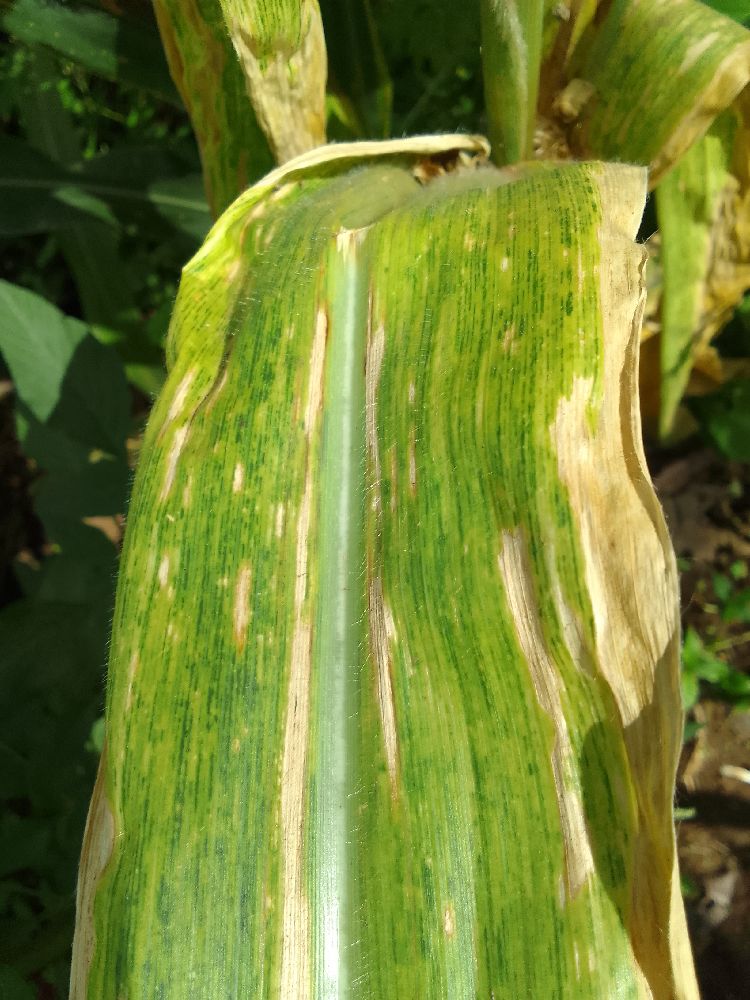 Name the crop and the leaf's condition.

maize, maize lethal necrosis
